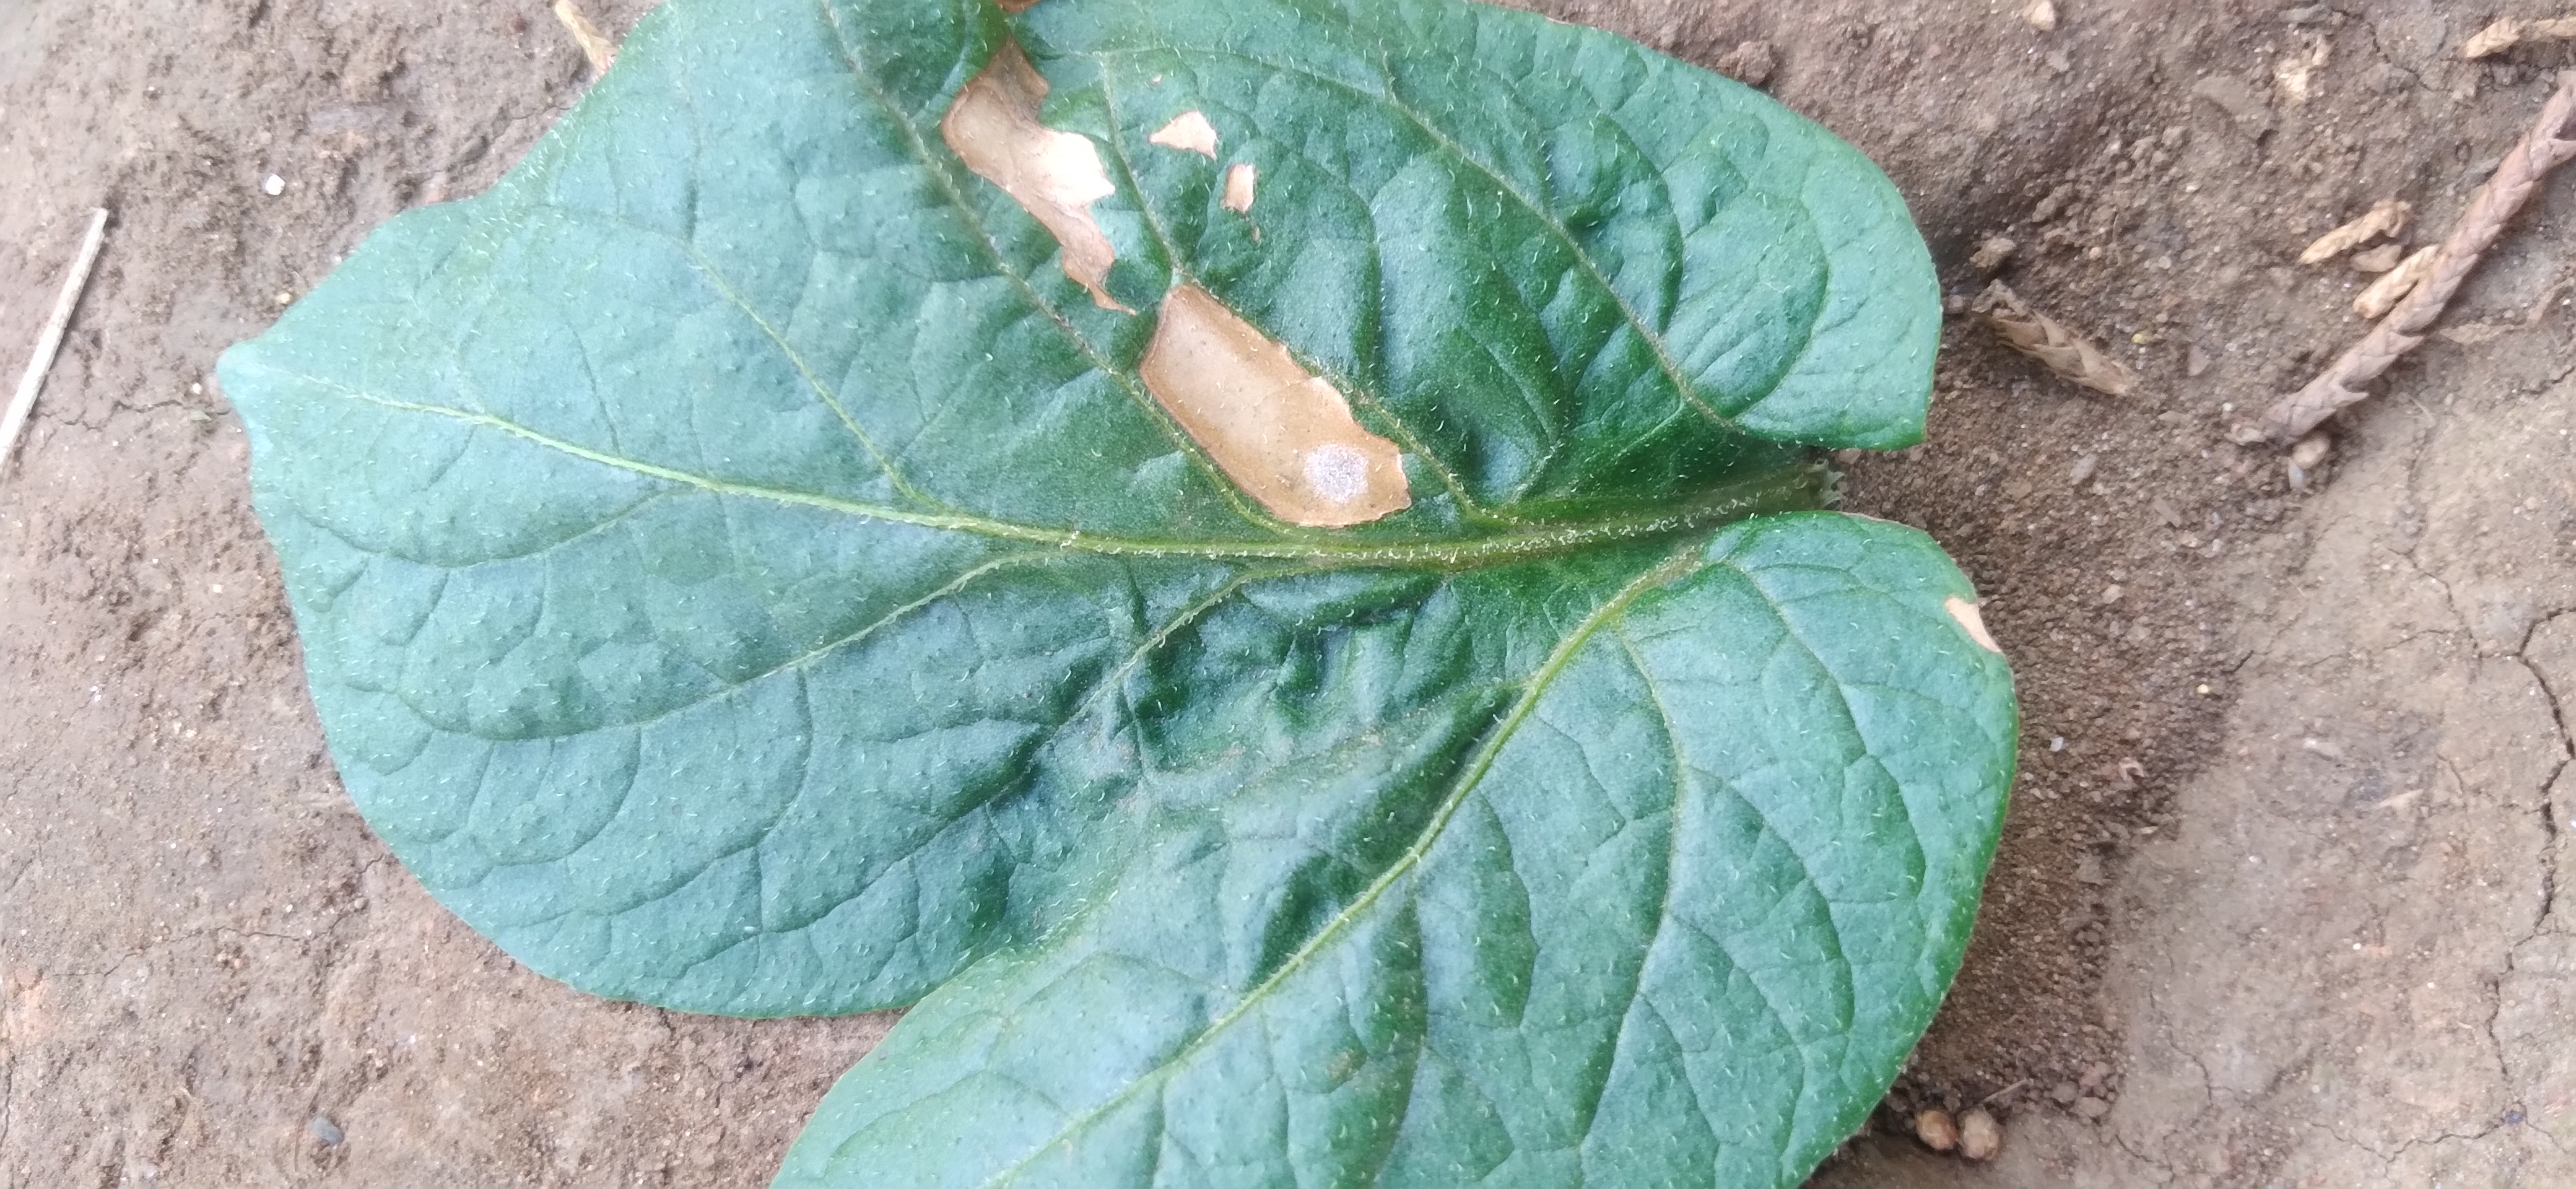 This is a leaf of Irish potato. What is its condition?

early blight
